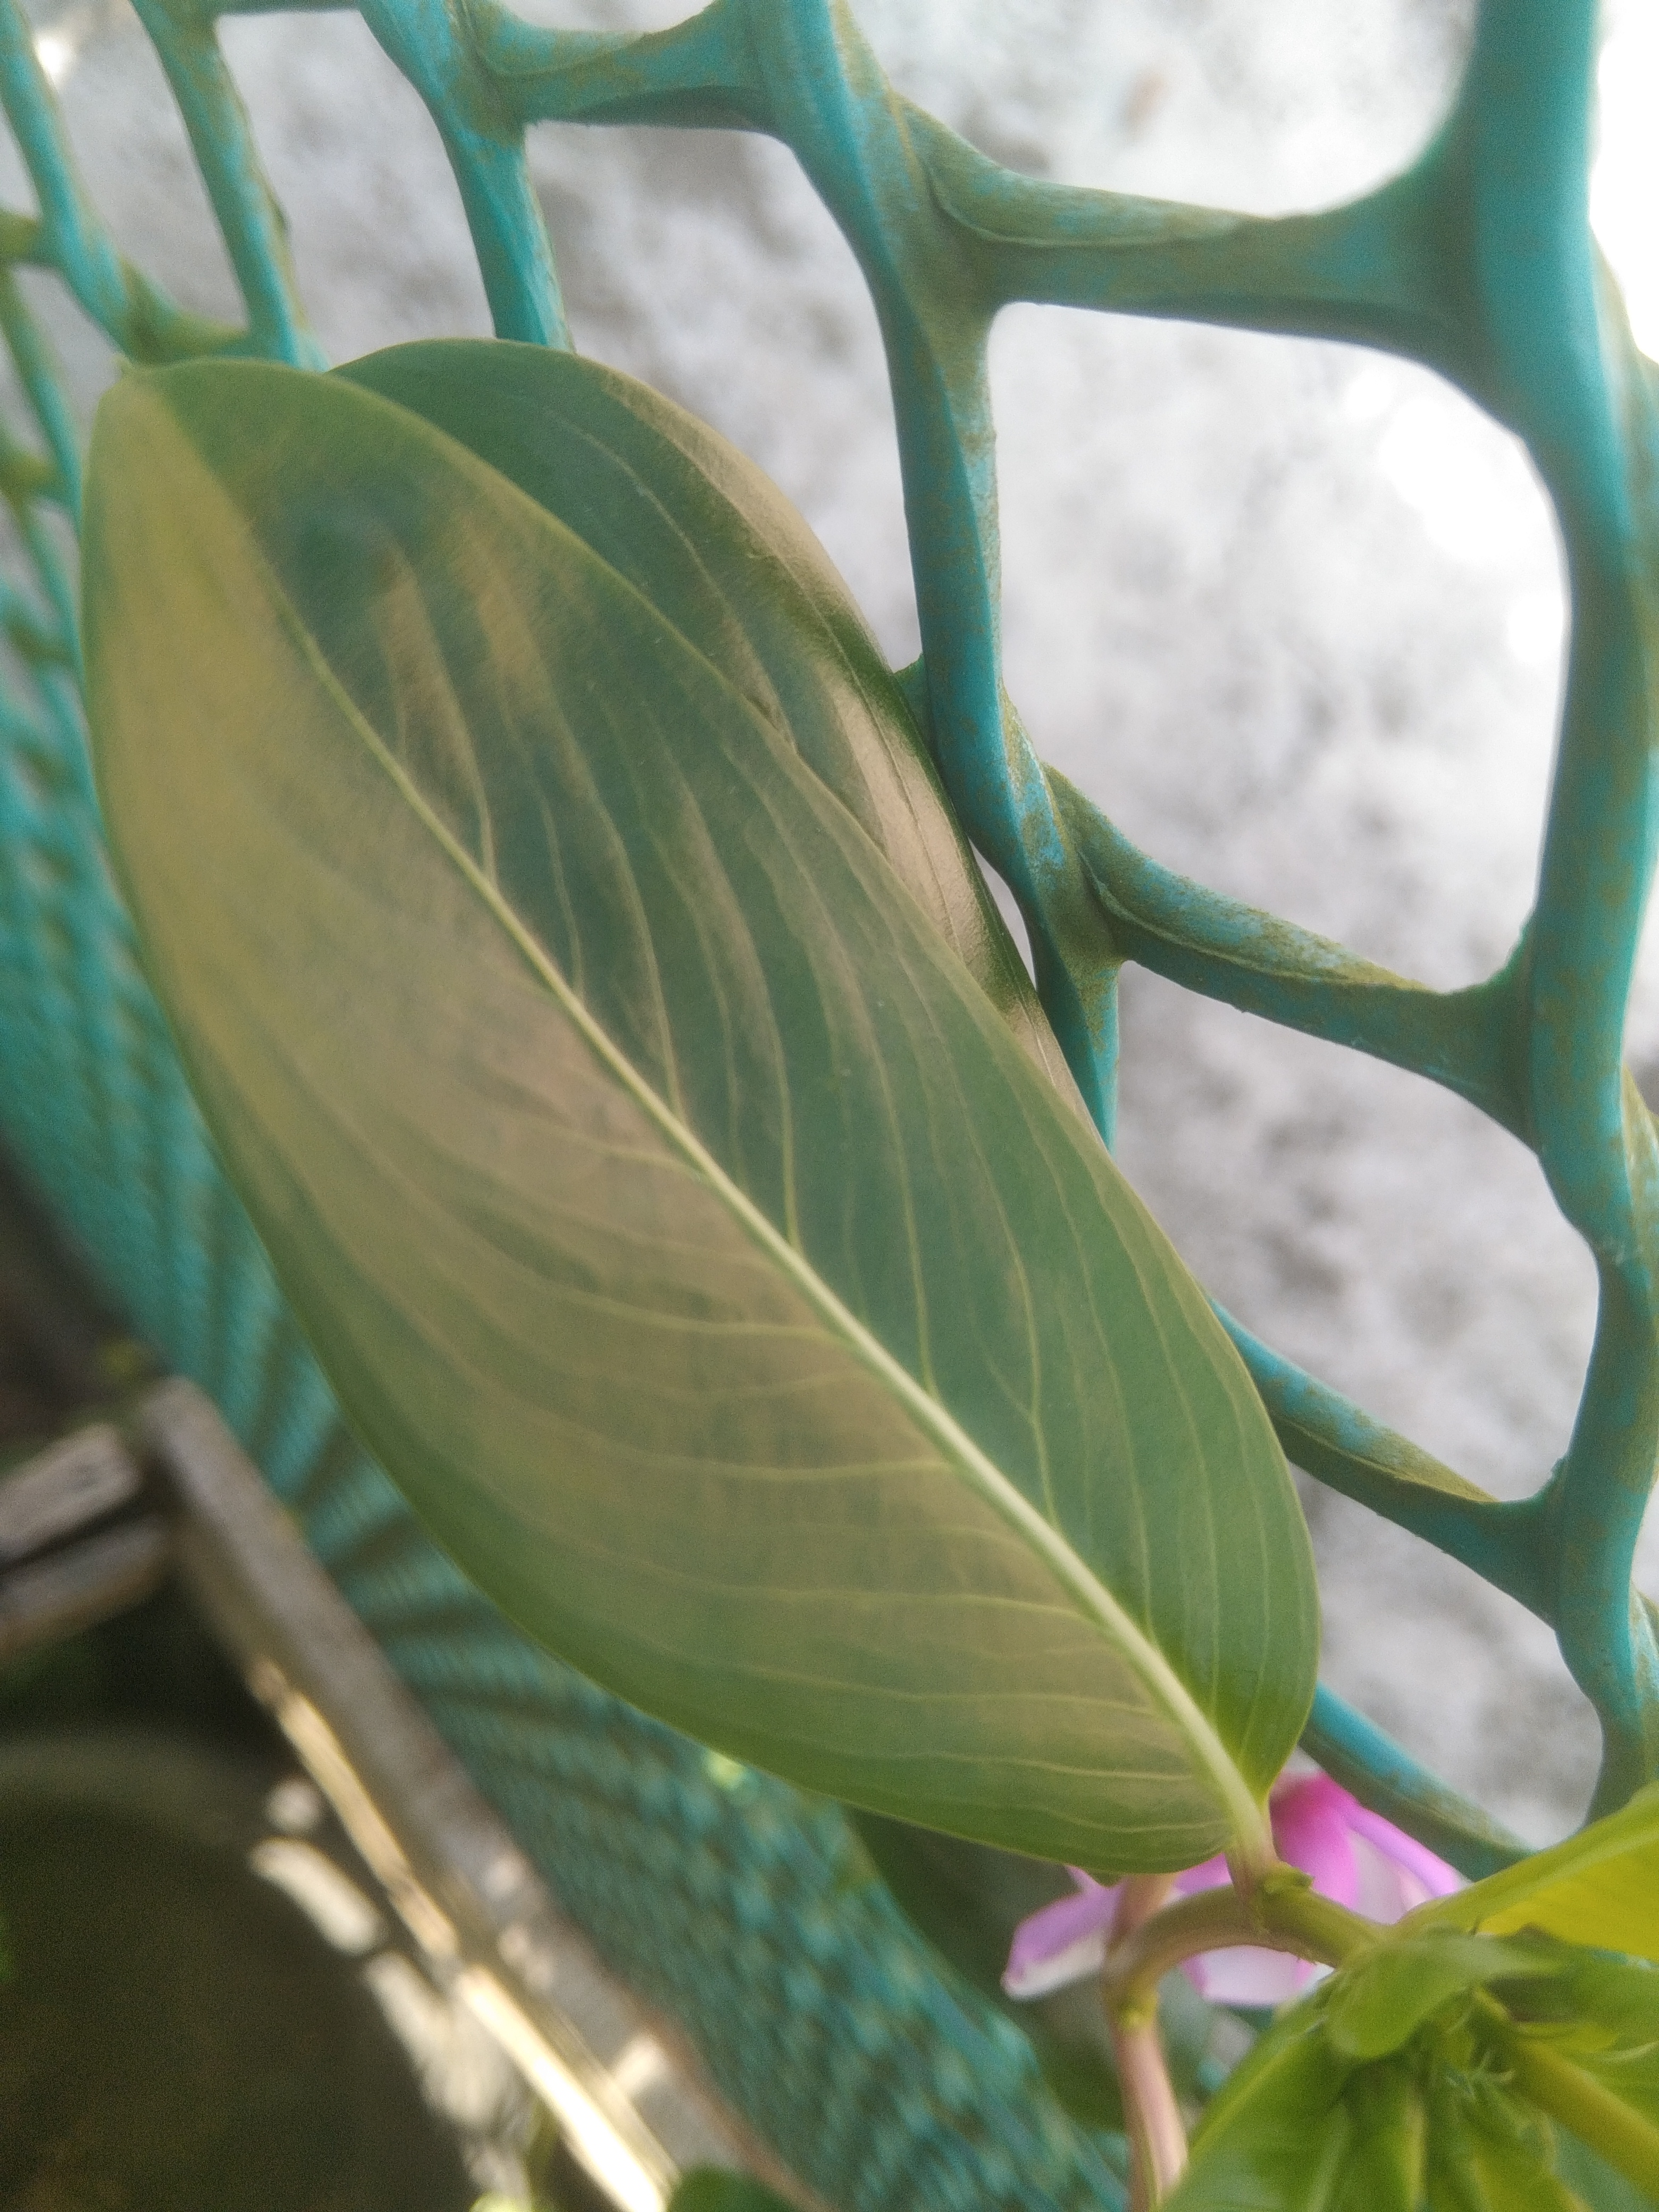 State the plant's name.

rose periwinkle
